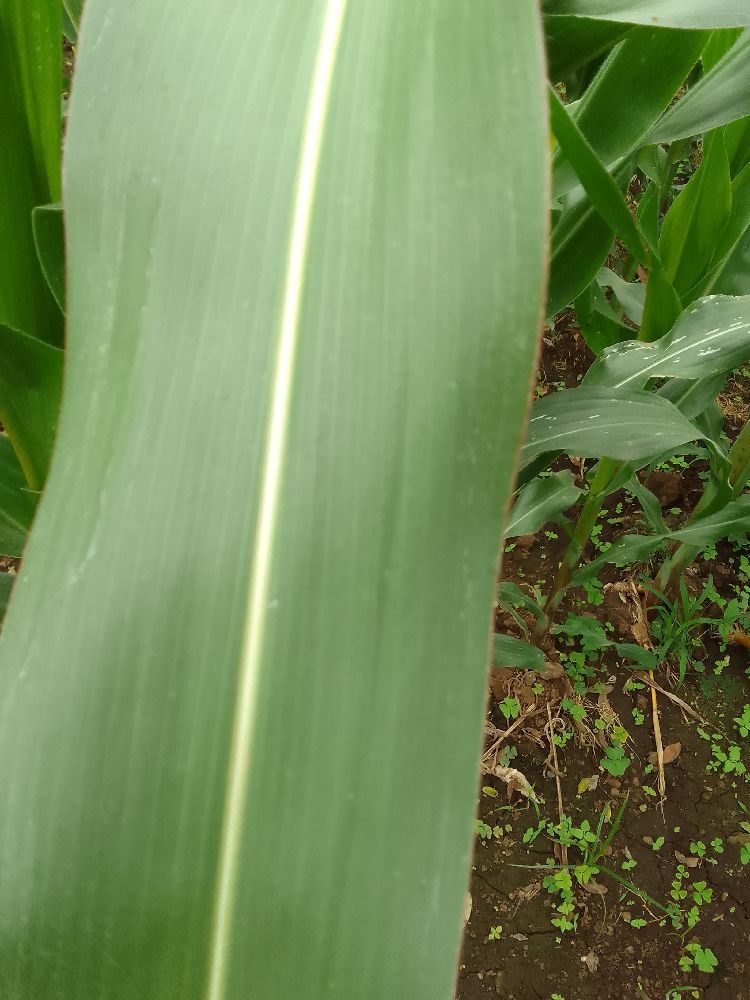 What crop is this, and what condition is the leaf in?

maize, healthy
